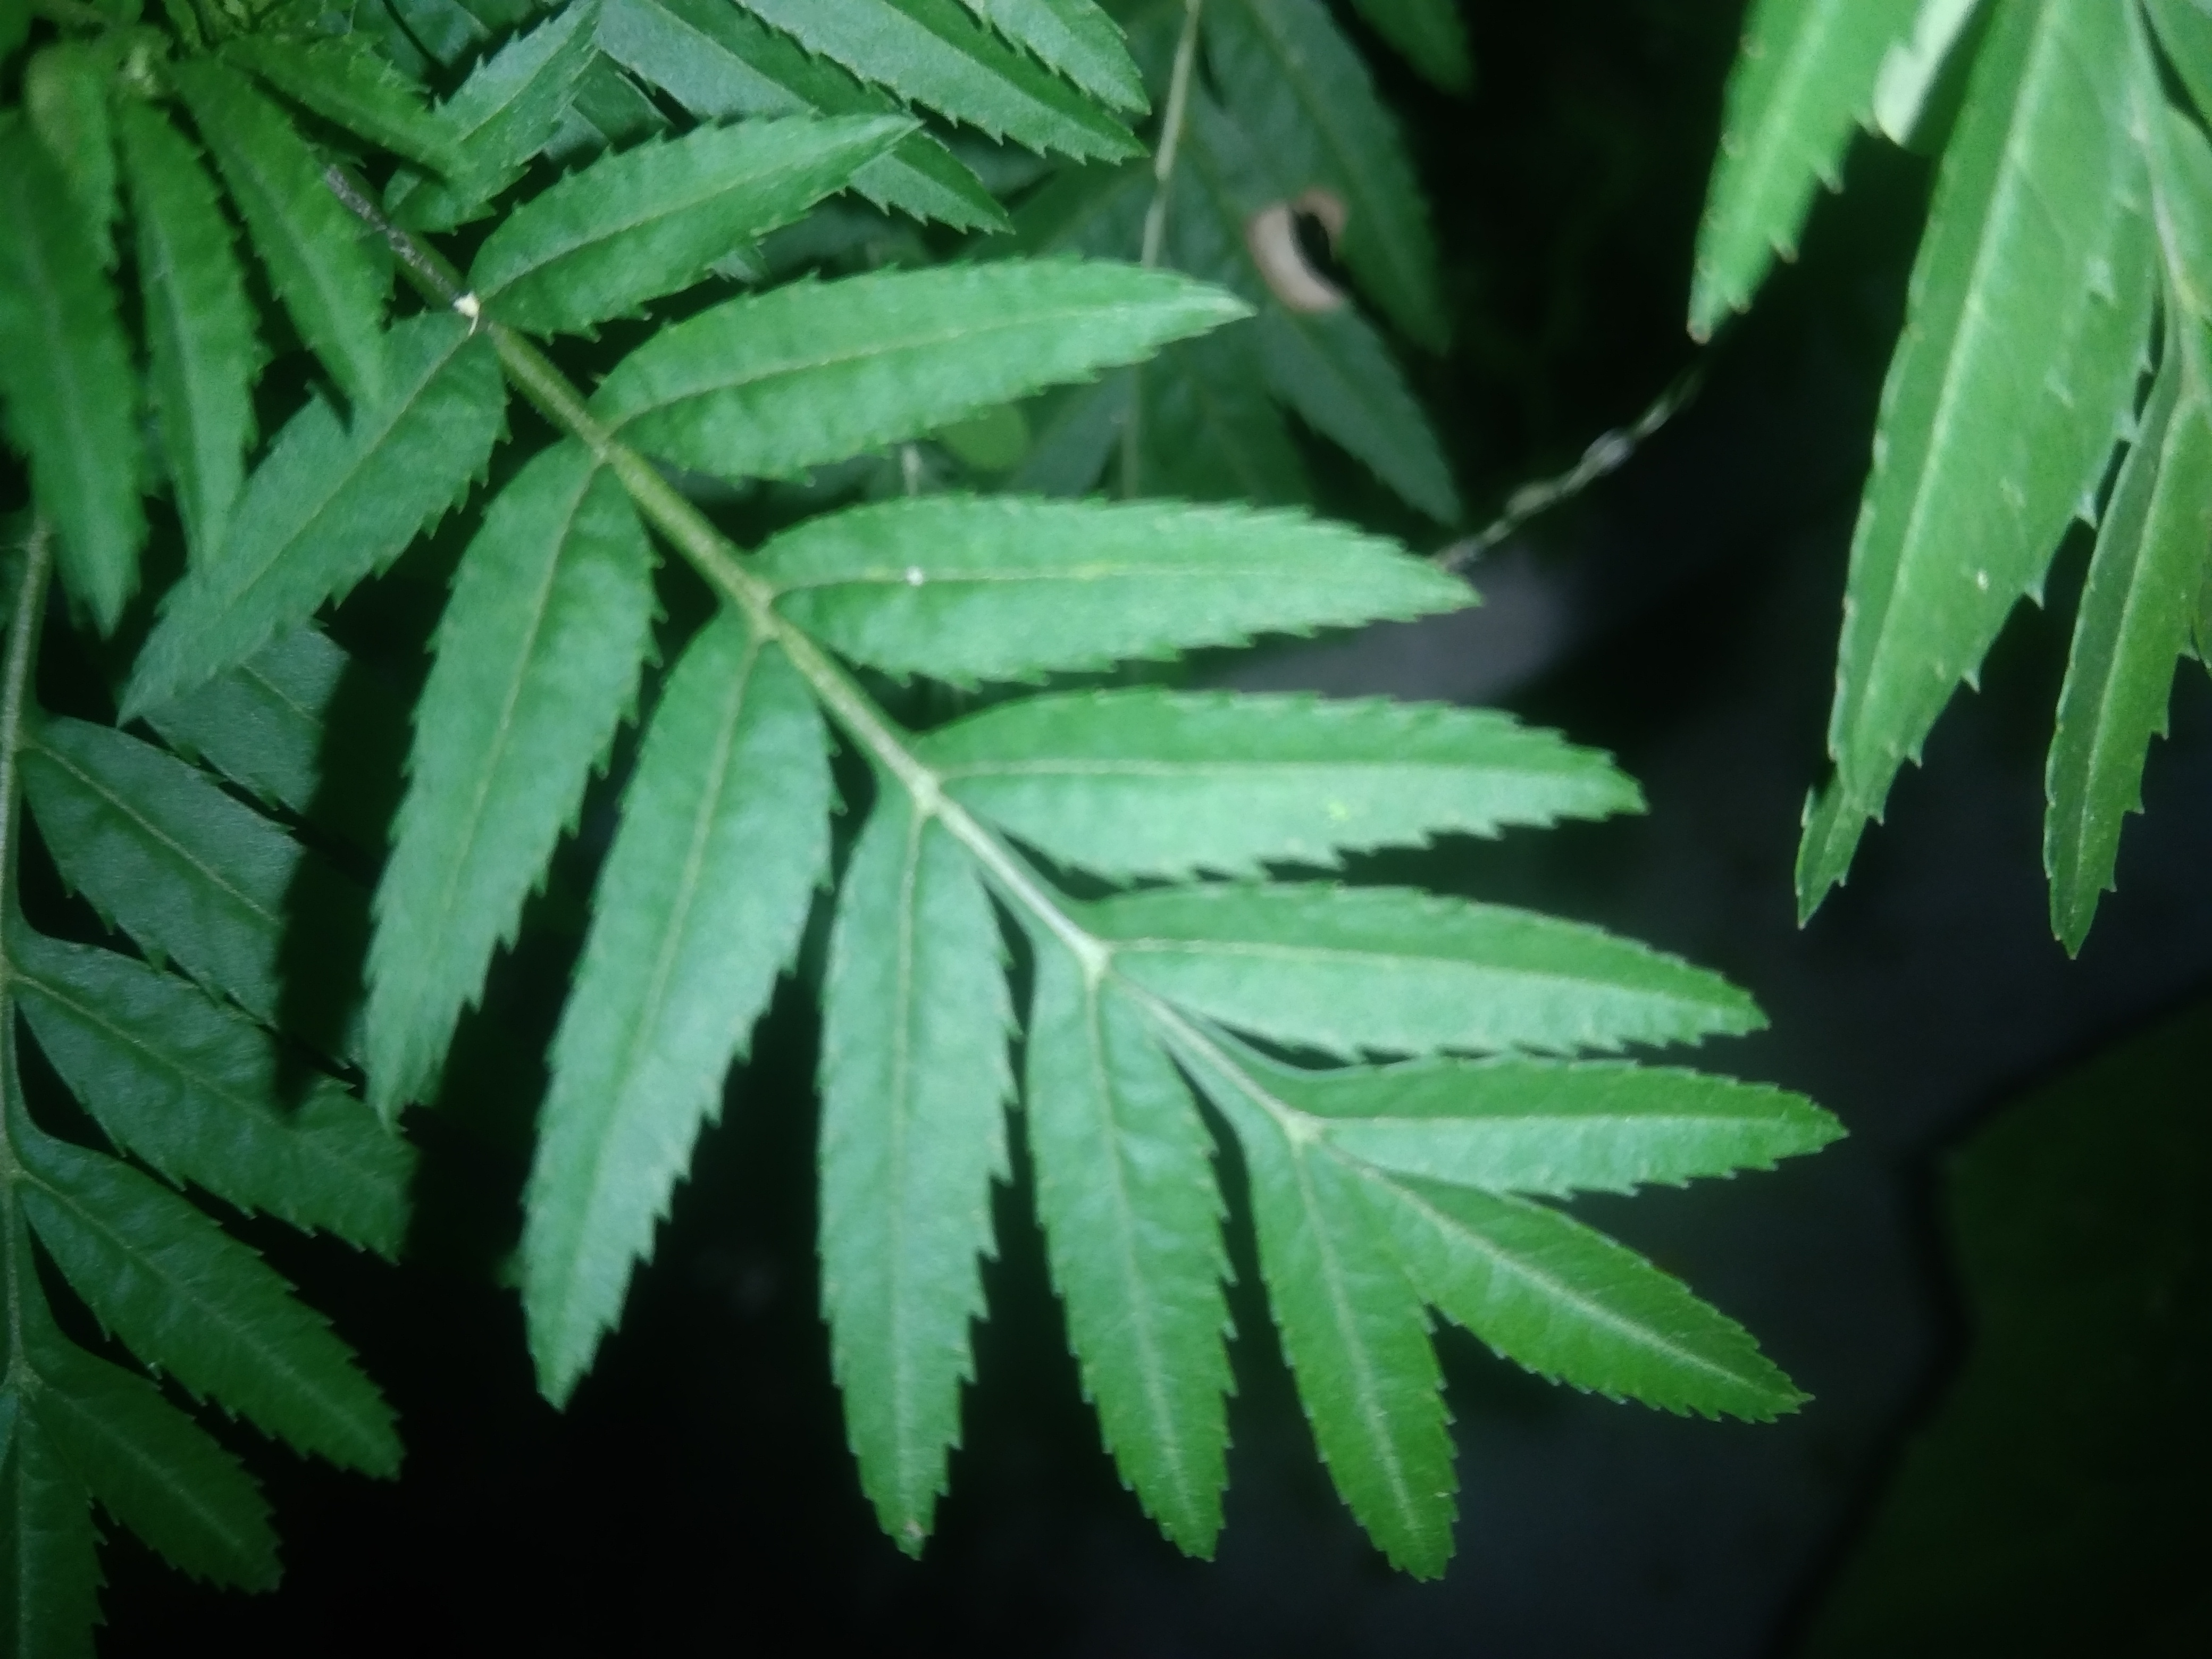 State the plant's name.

marigold
